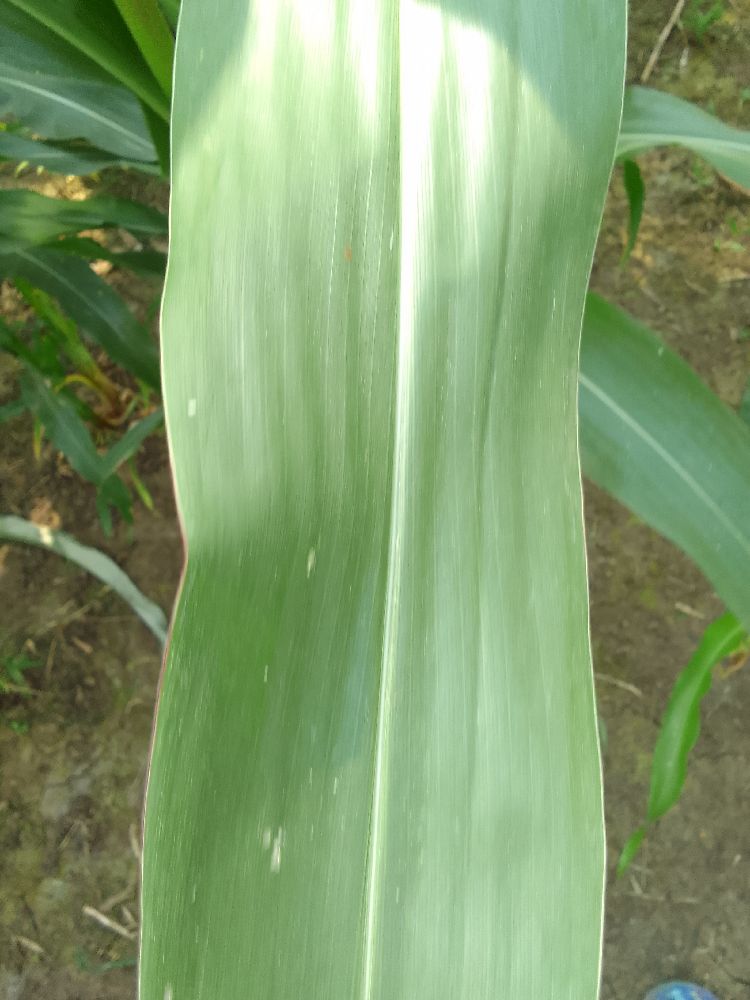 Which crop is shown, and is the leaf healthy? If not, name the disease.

maize, healthy
